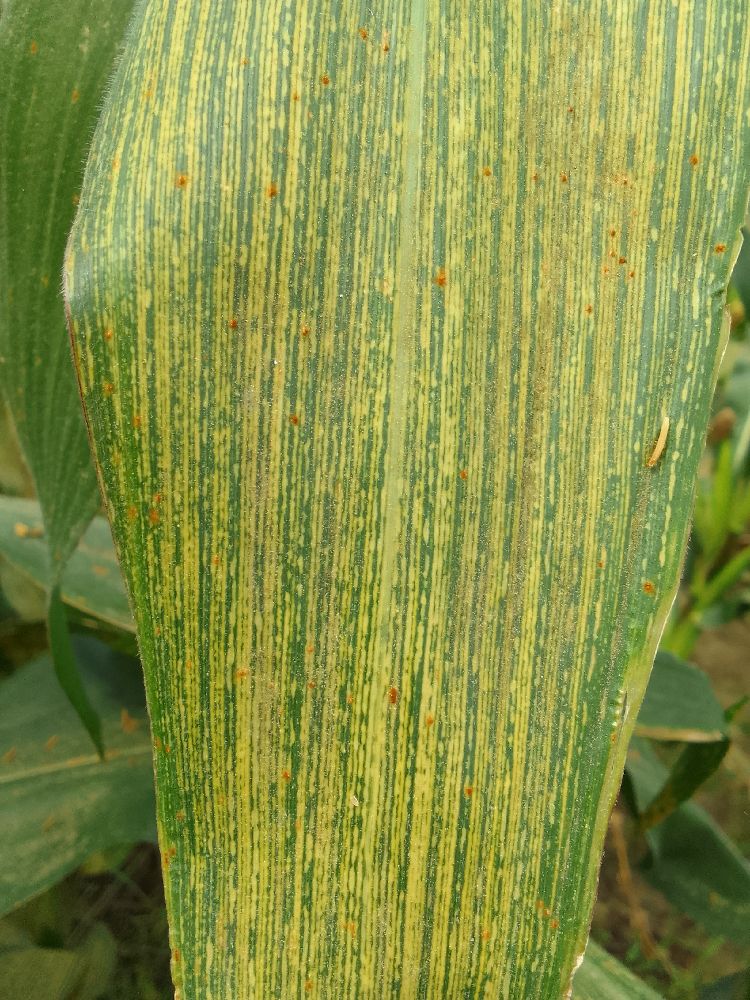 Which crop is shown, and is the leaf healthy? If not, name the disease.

maize, maize streak virus
